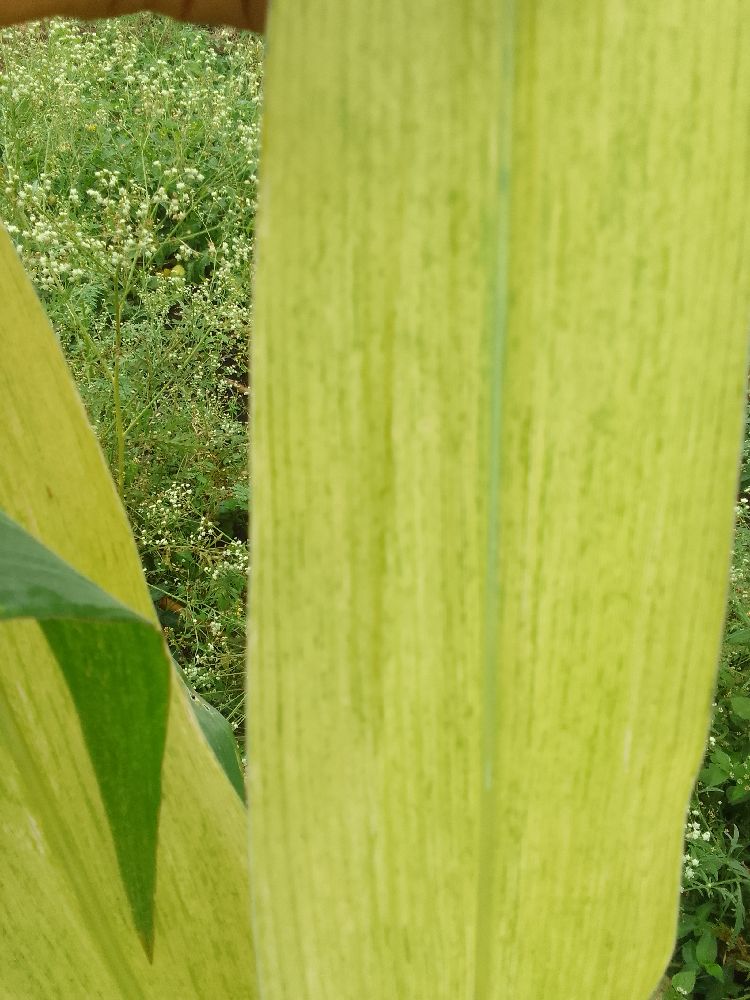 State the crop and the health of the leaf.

maize, maize lethal necrosis
